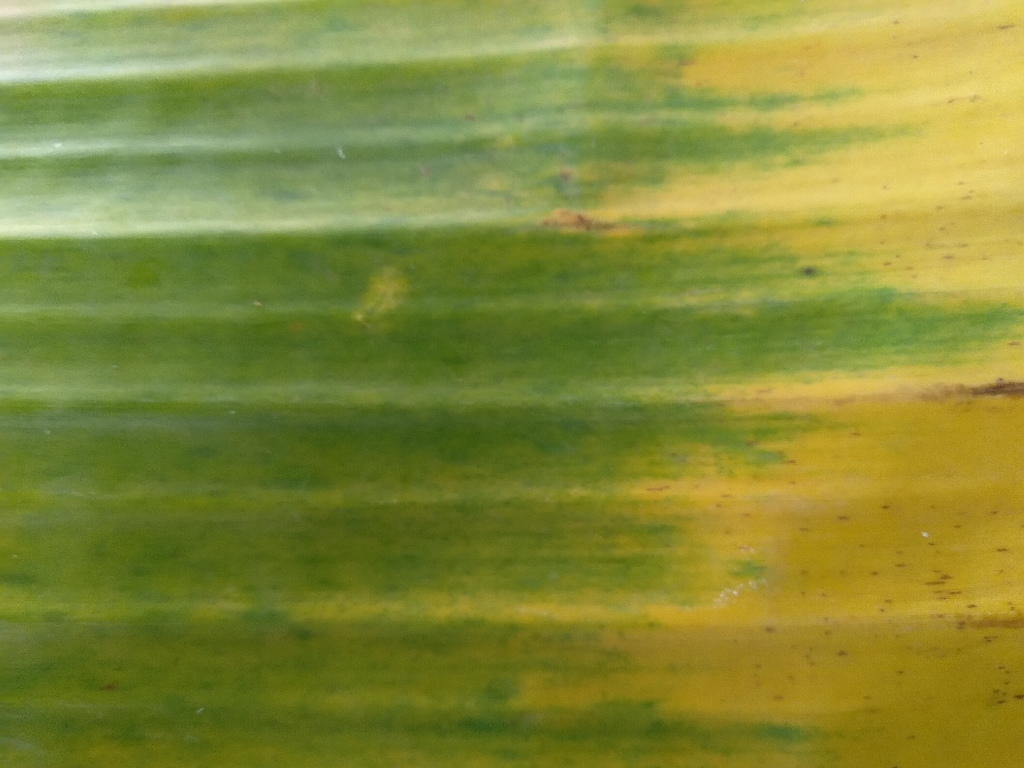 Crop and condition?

banana, fusarium wilt race 1
